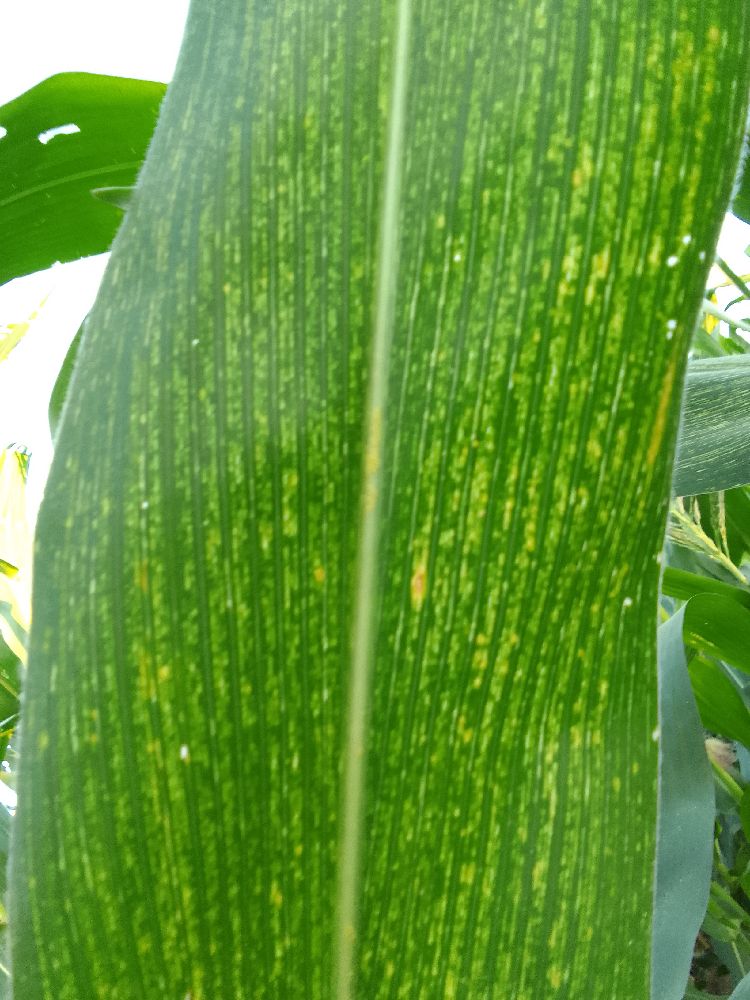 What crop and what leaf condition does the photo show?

maize, maize streak virus
